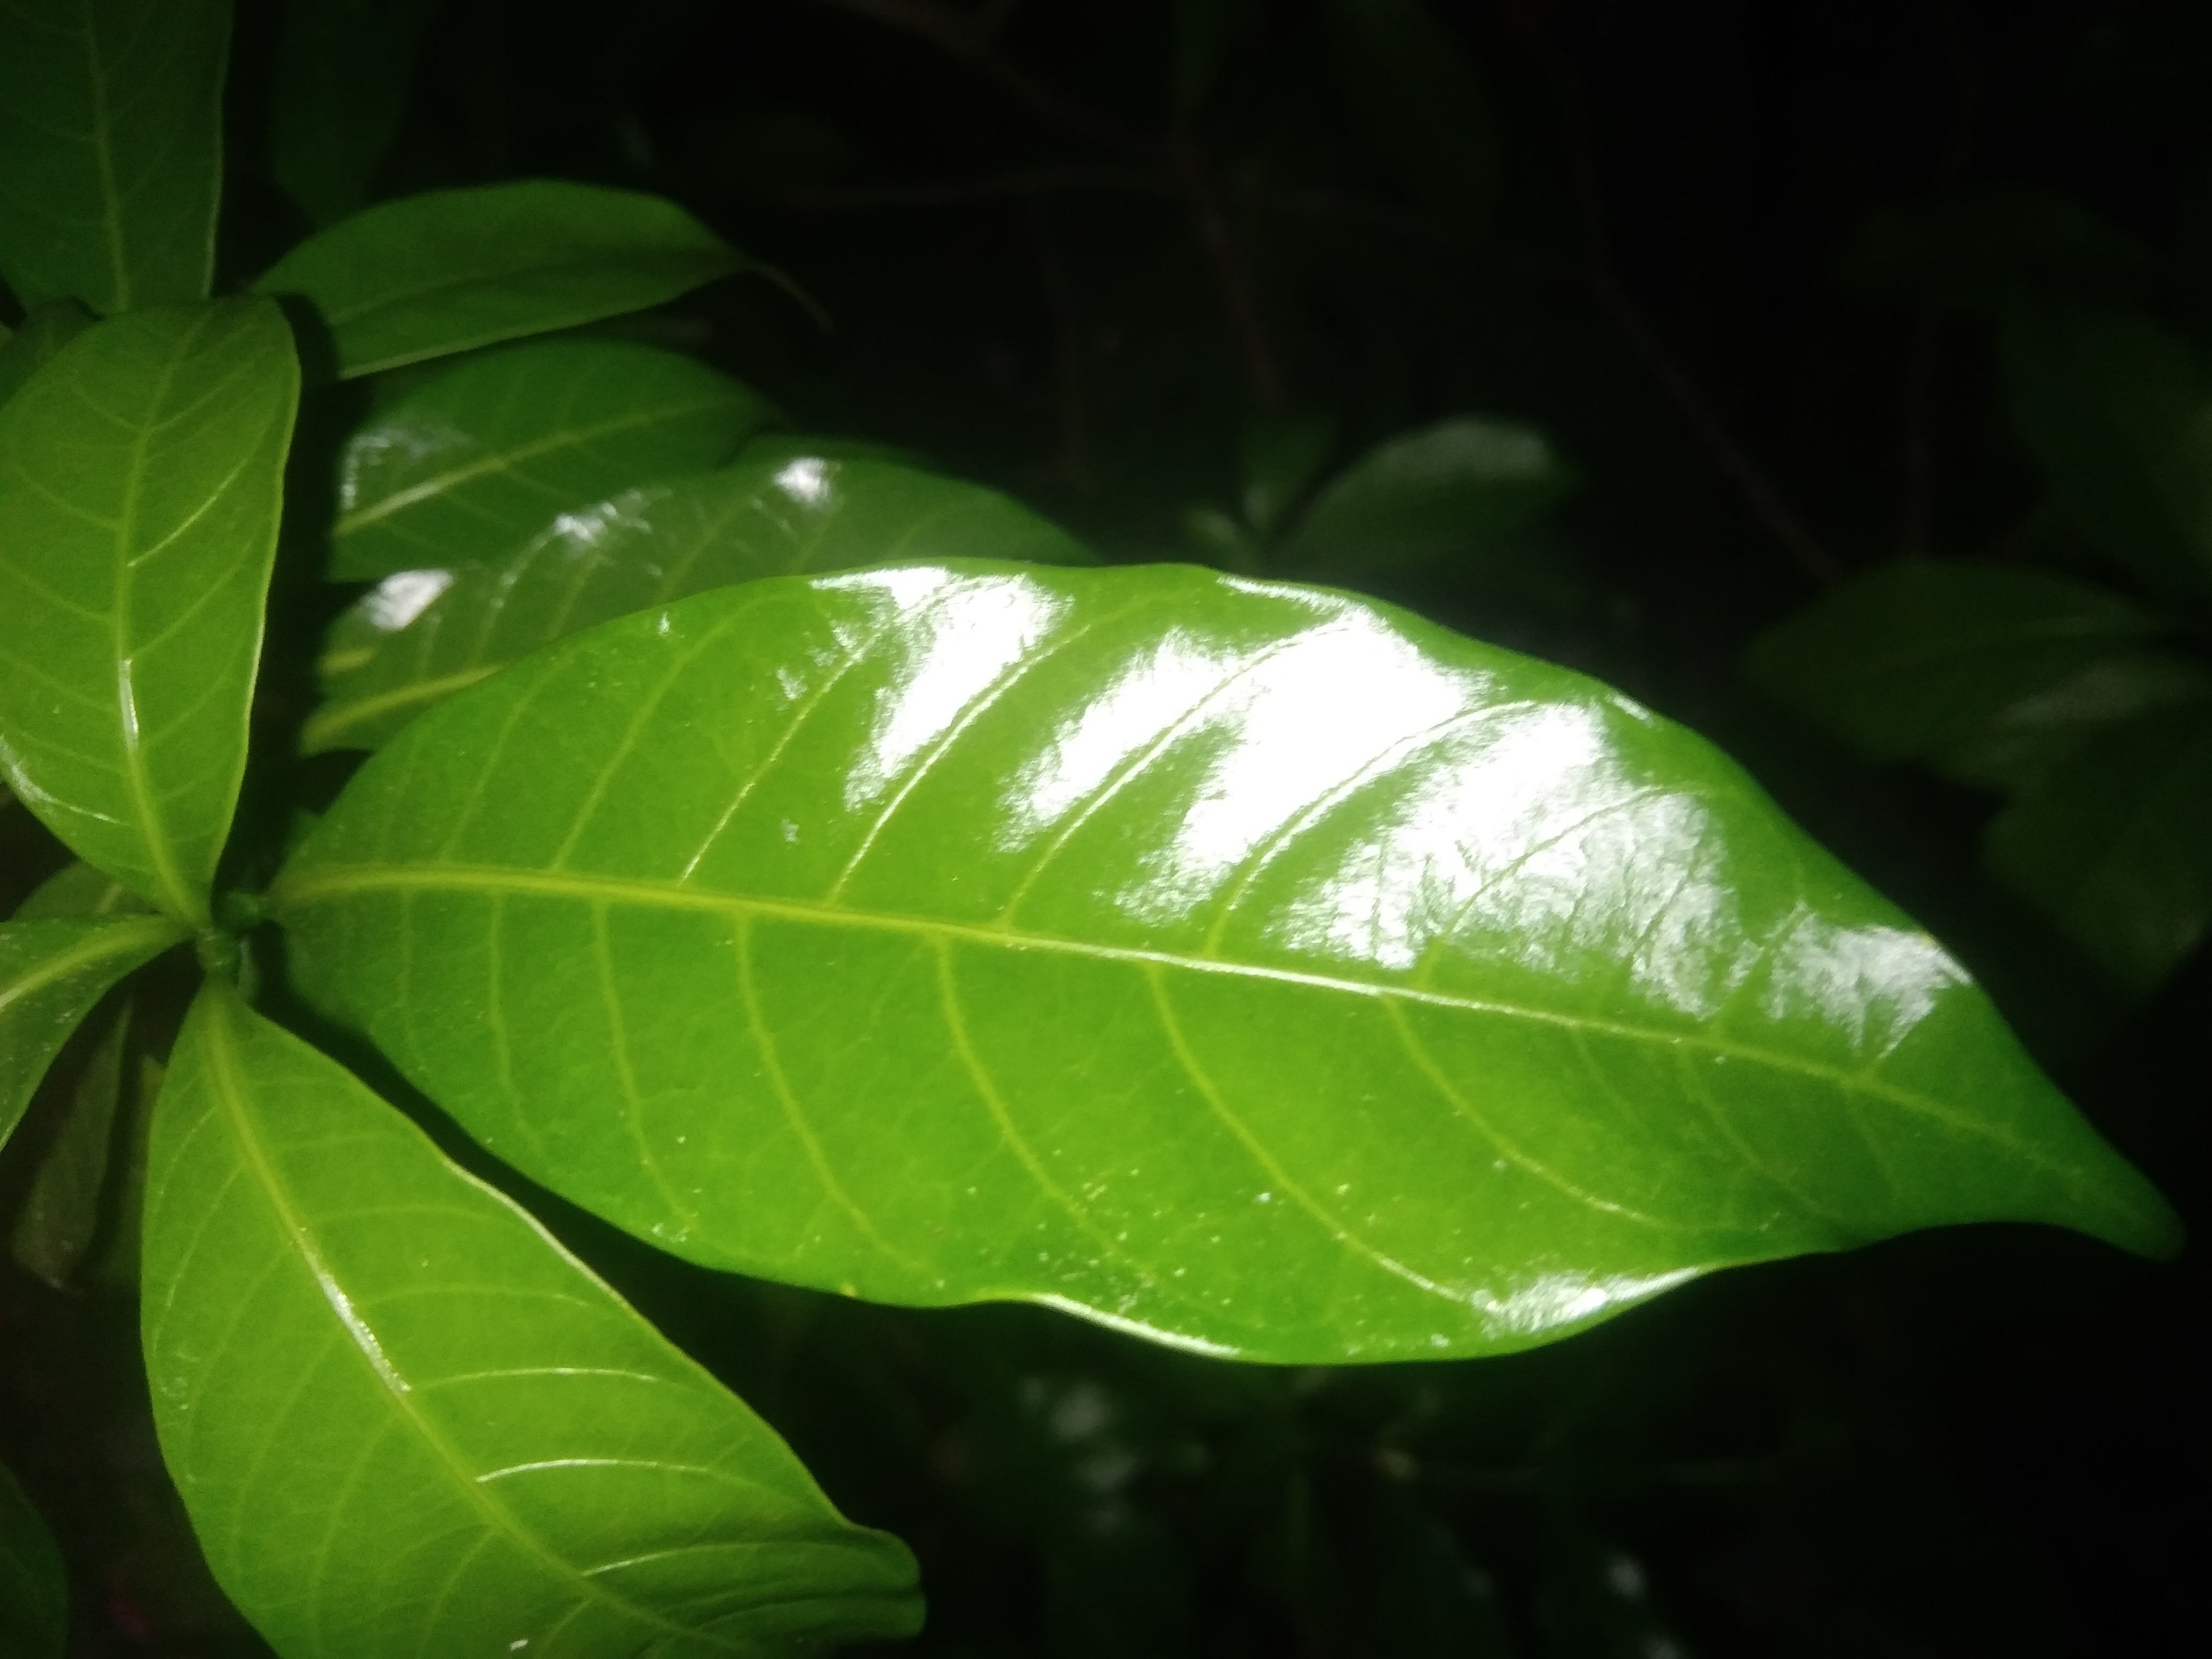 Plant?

togor
